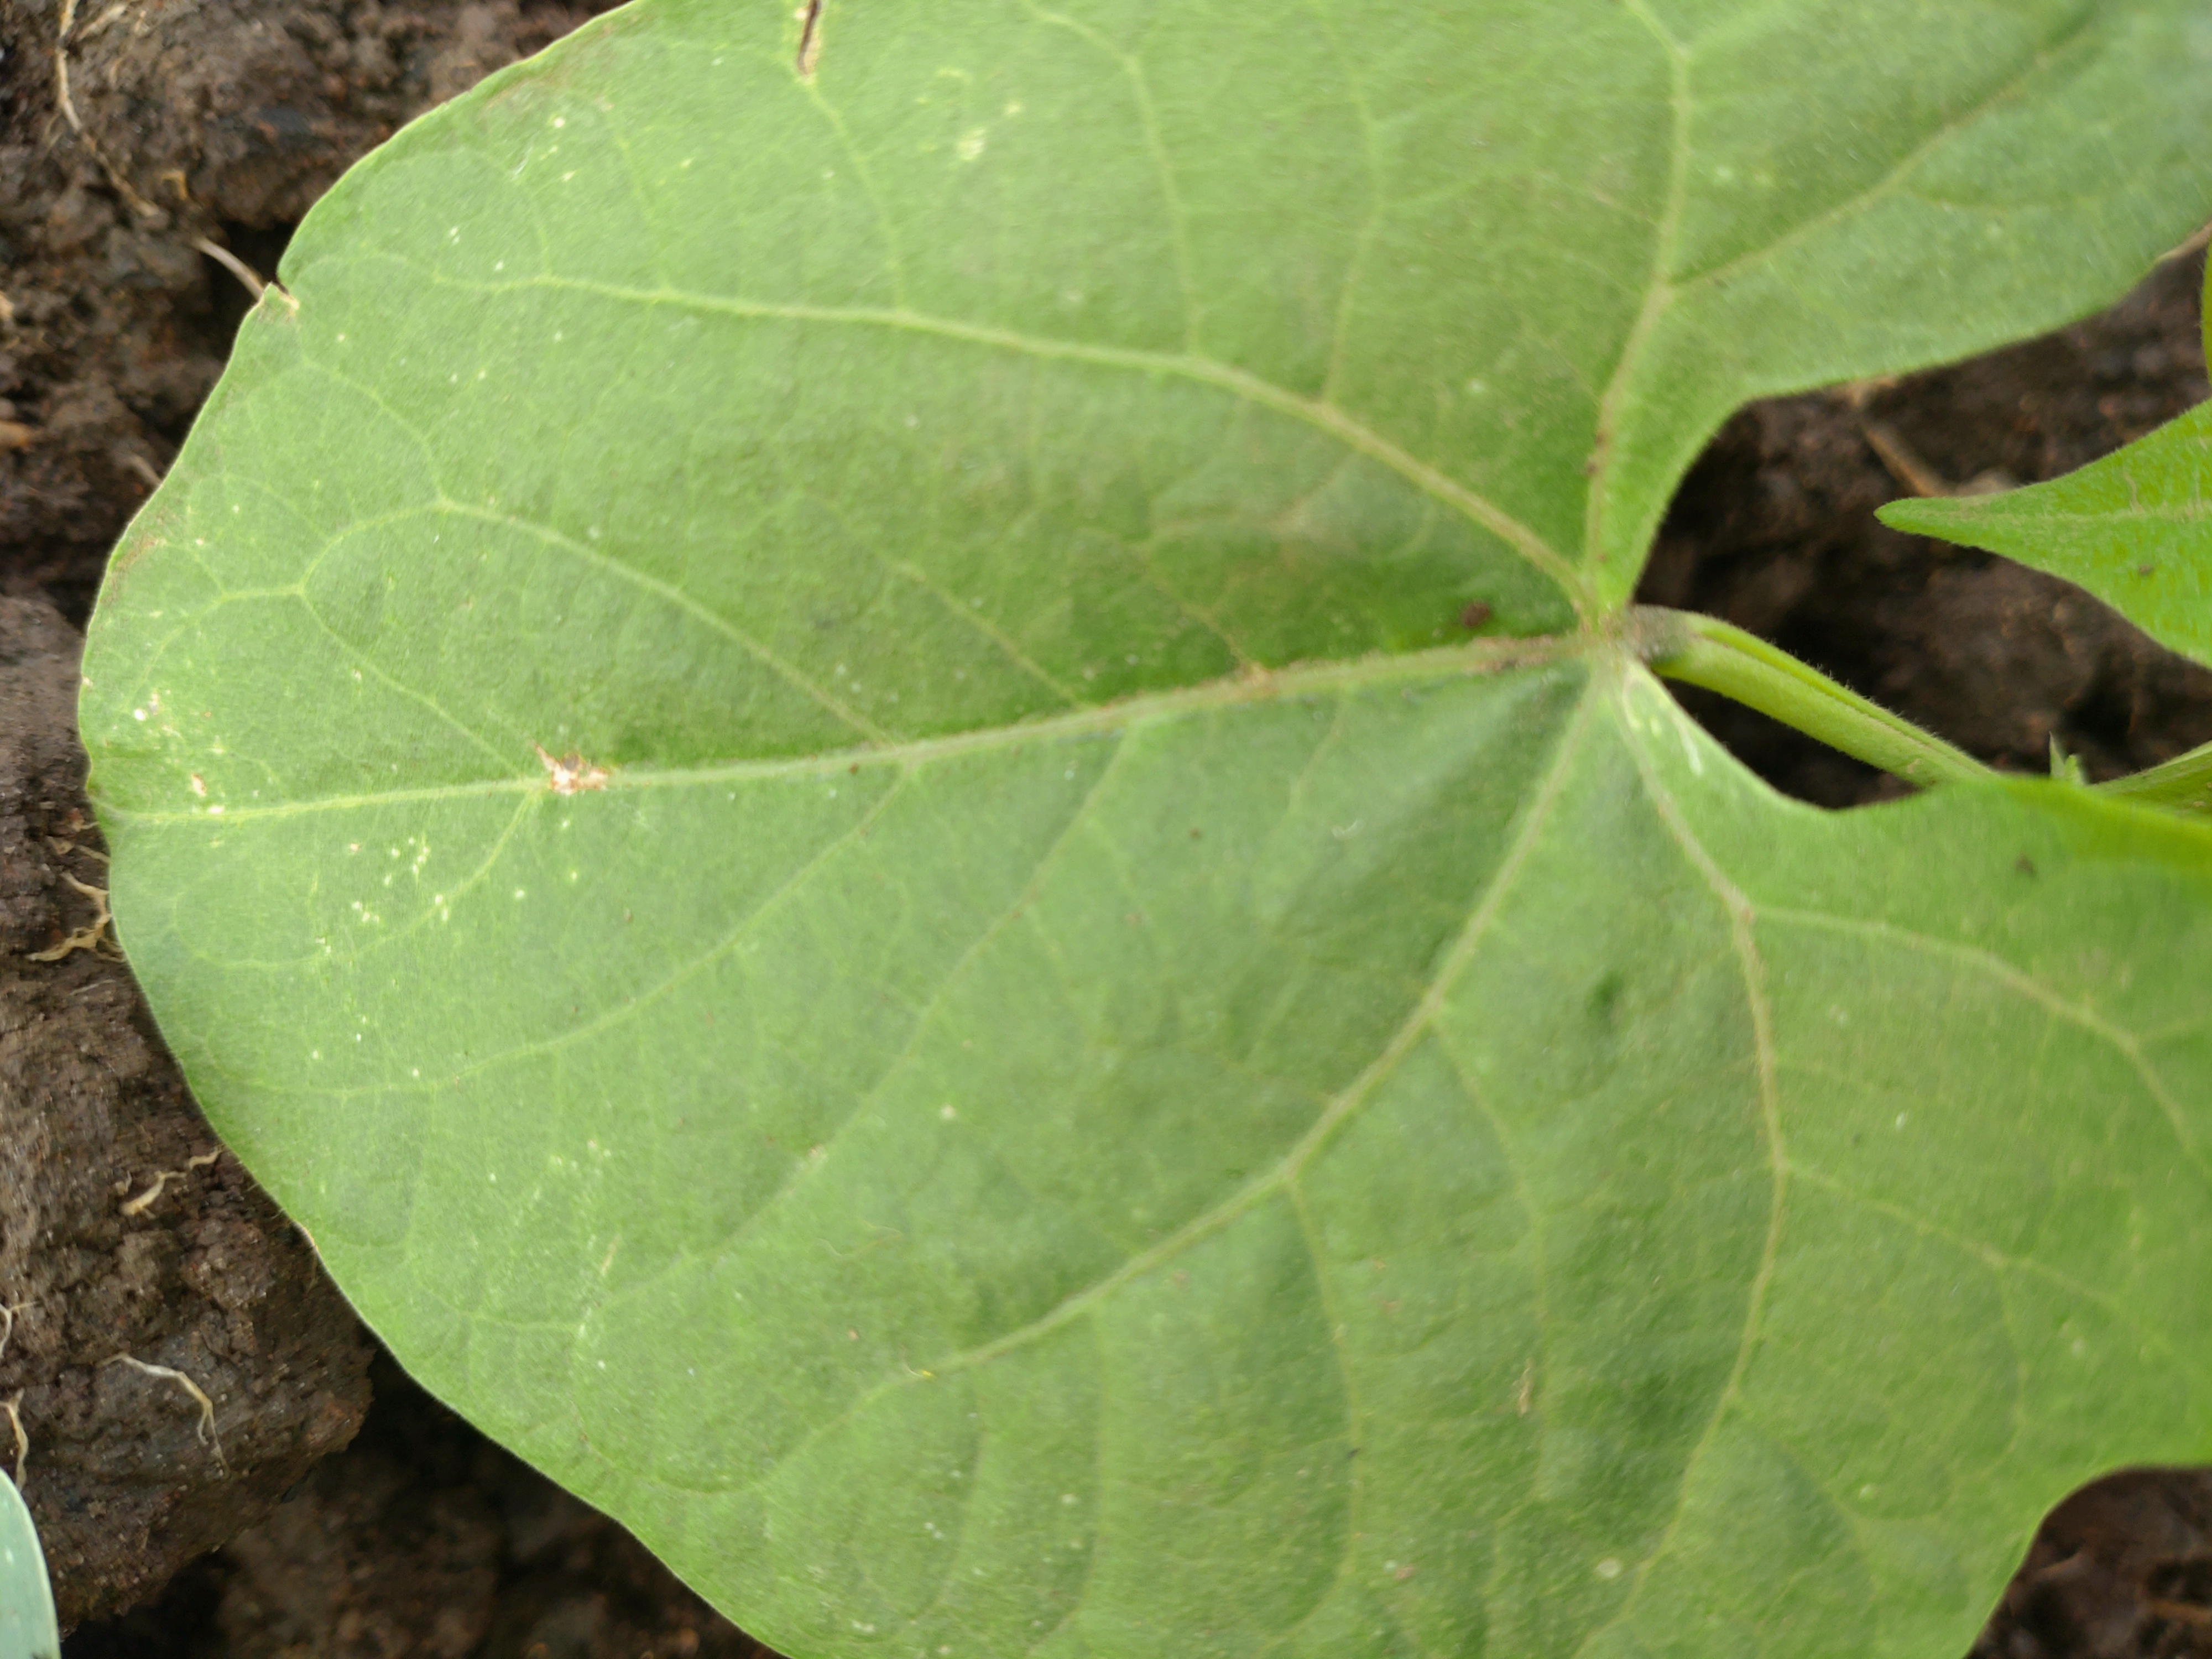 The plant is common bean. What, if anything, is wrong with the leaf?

healthy
